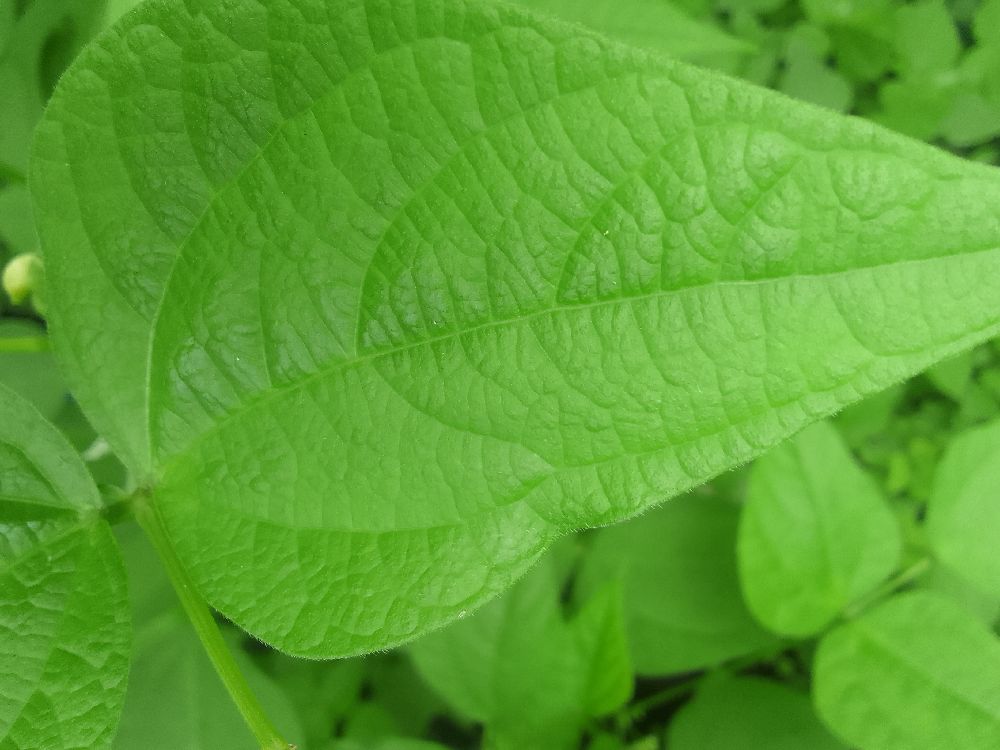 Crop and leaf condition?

common bean, healthy
